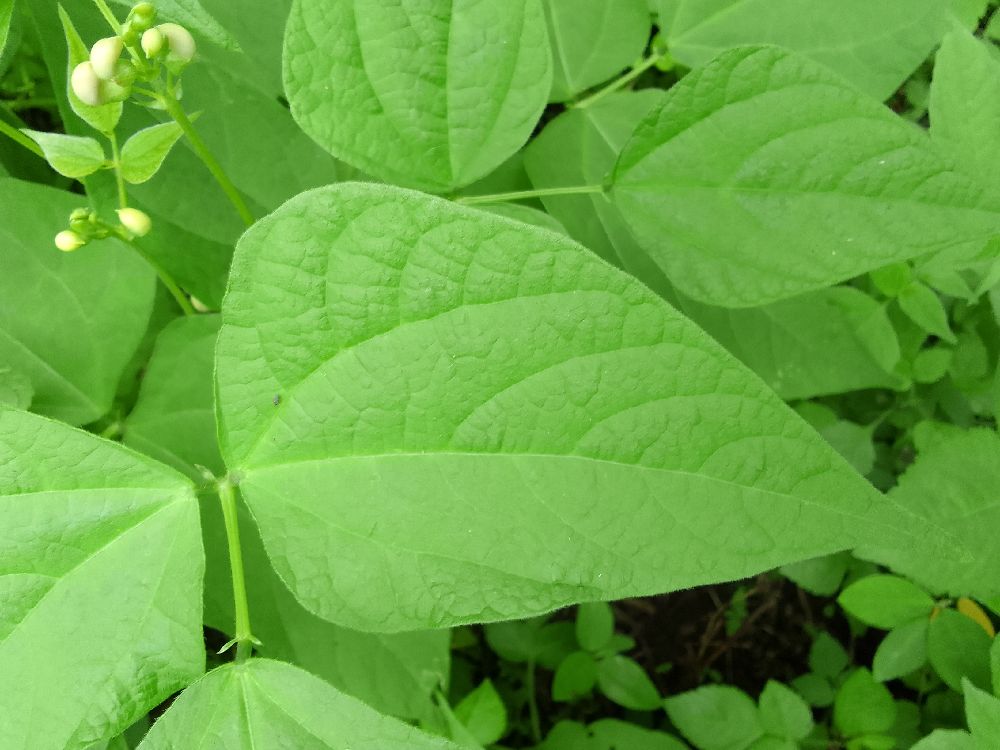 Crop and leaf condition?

common bean, healthy
